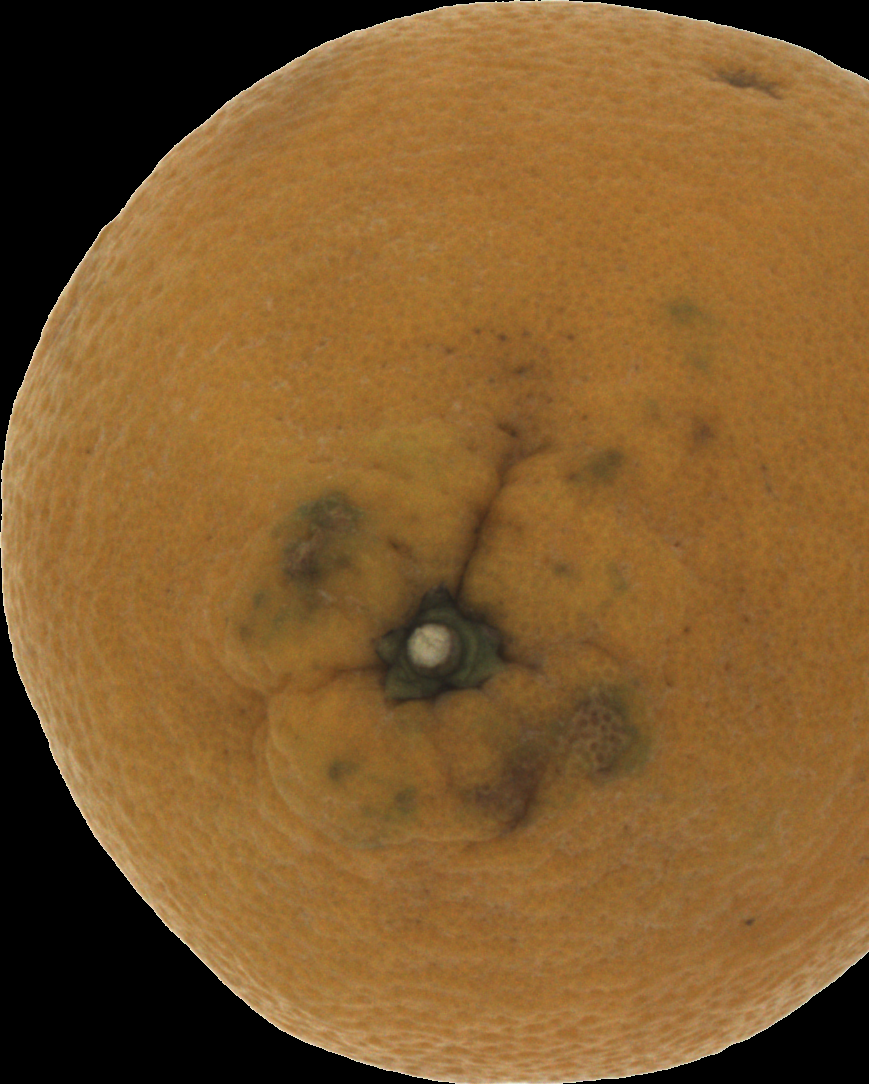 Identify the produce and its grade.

orange, bad
